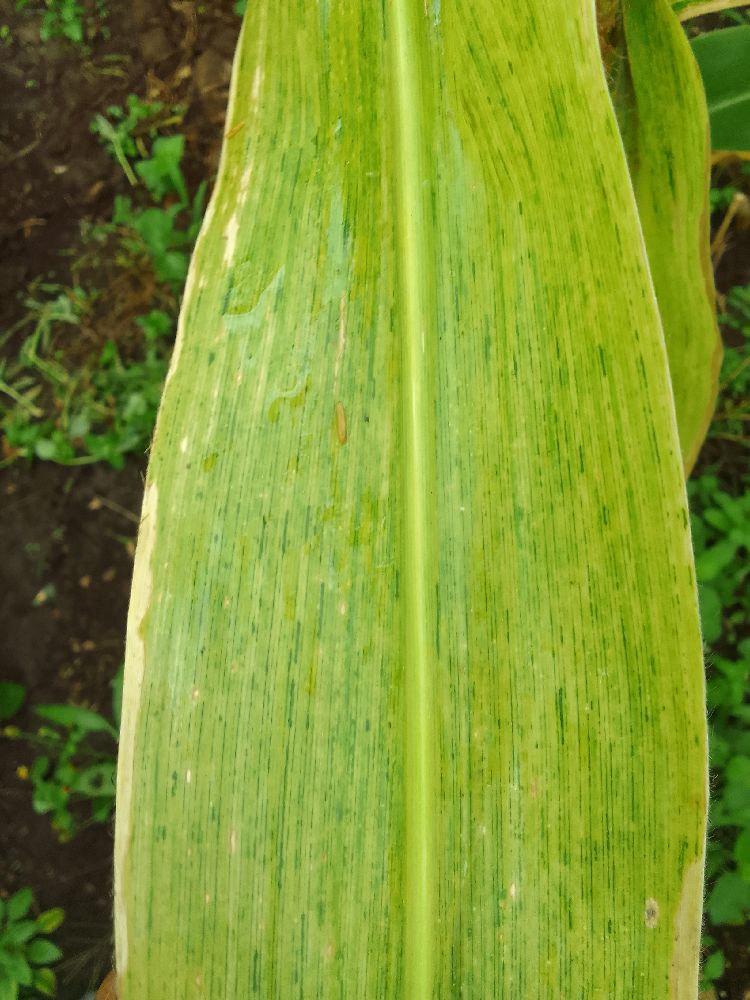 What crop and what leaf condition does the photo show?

maize, maize lethal necrosis
